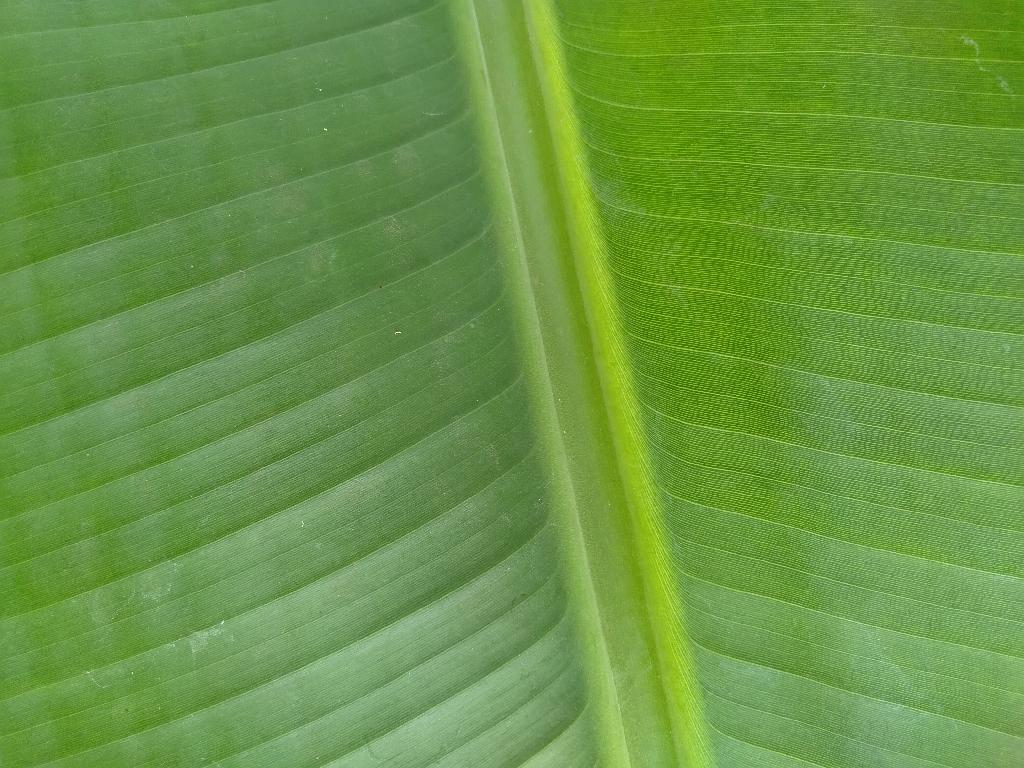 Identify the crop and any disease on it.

banana, healthy
